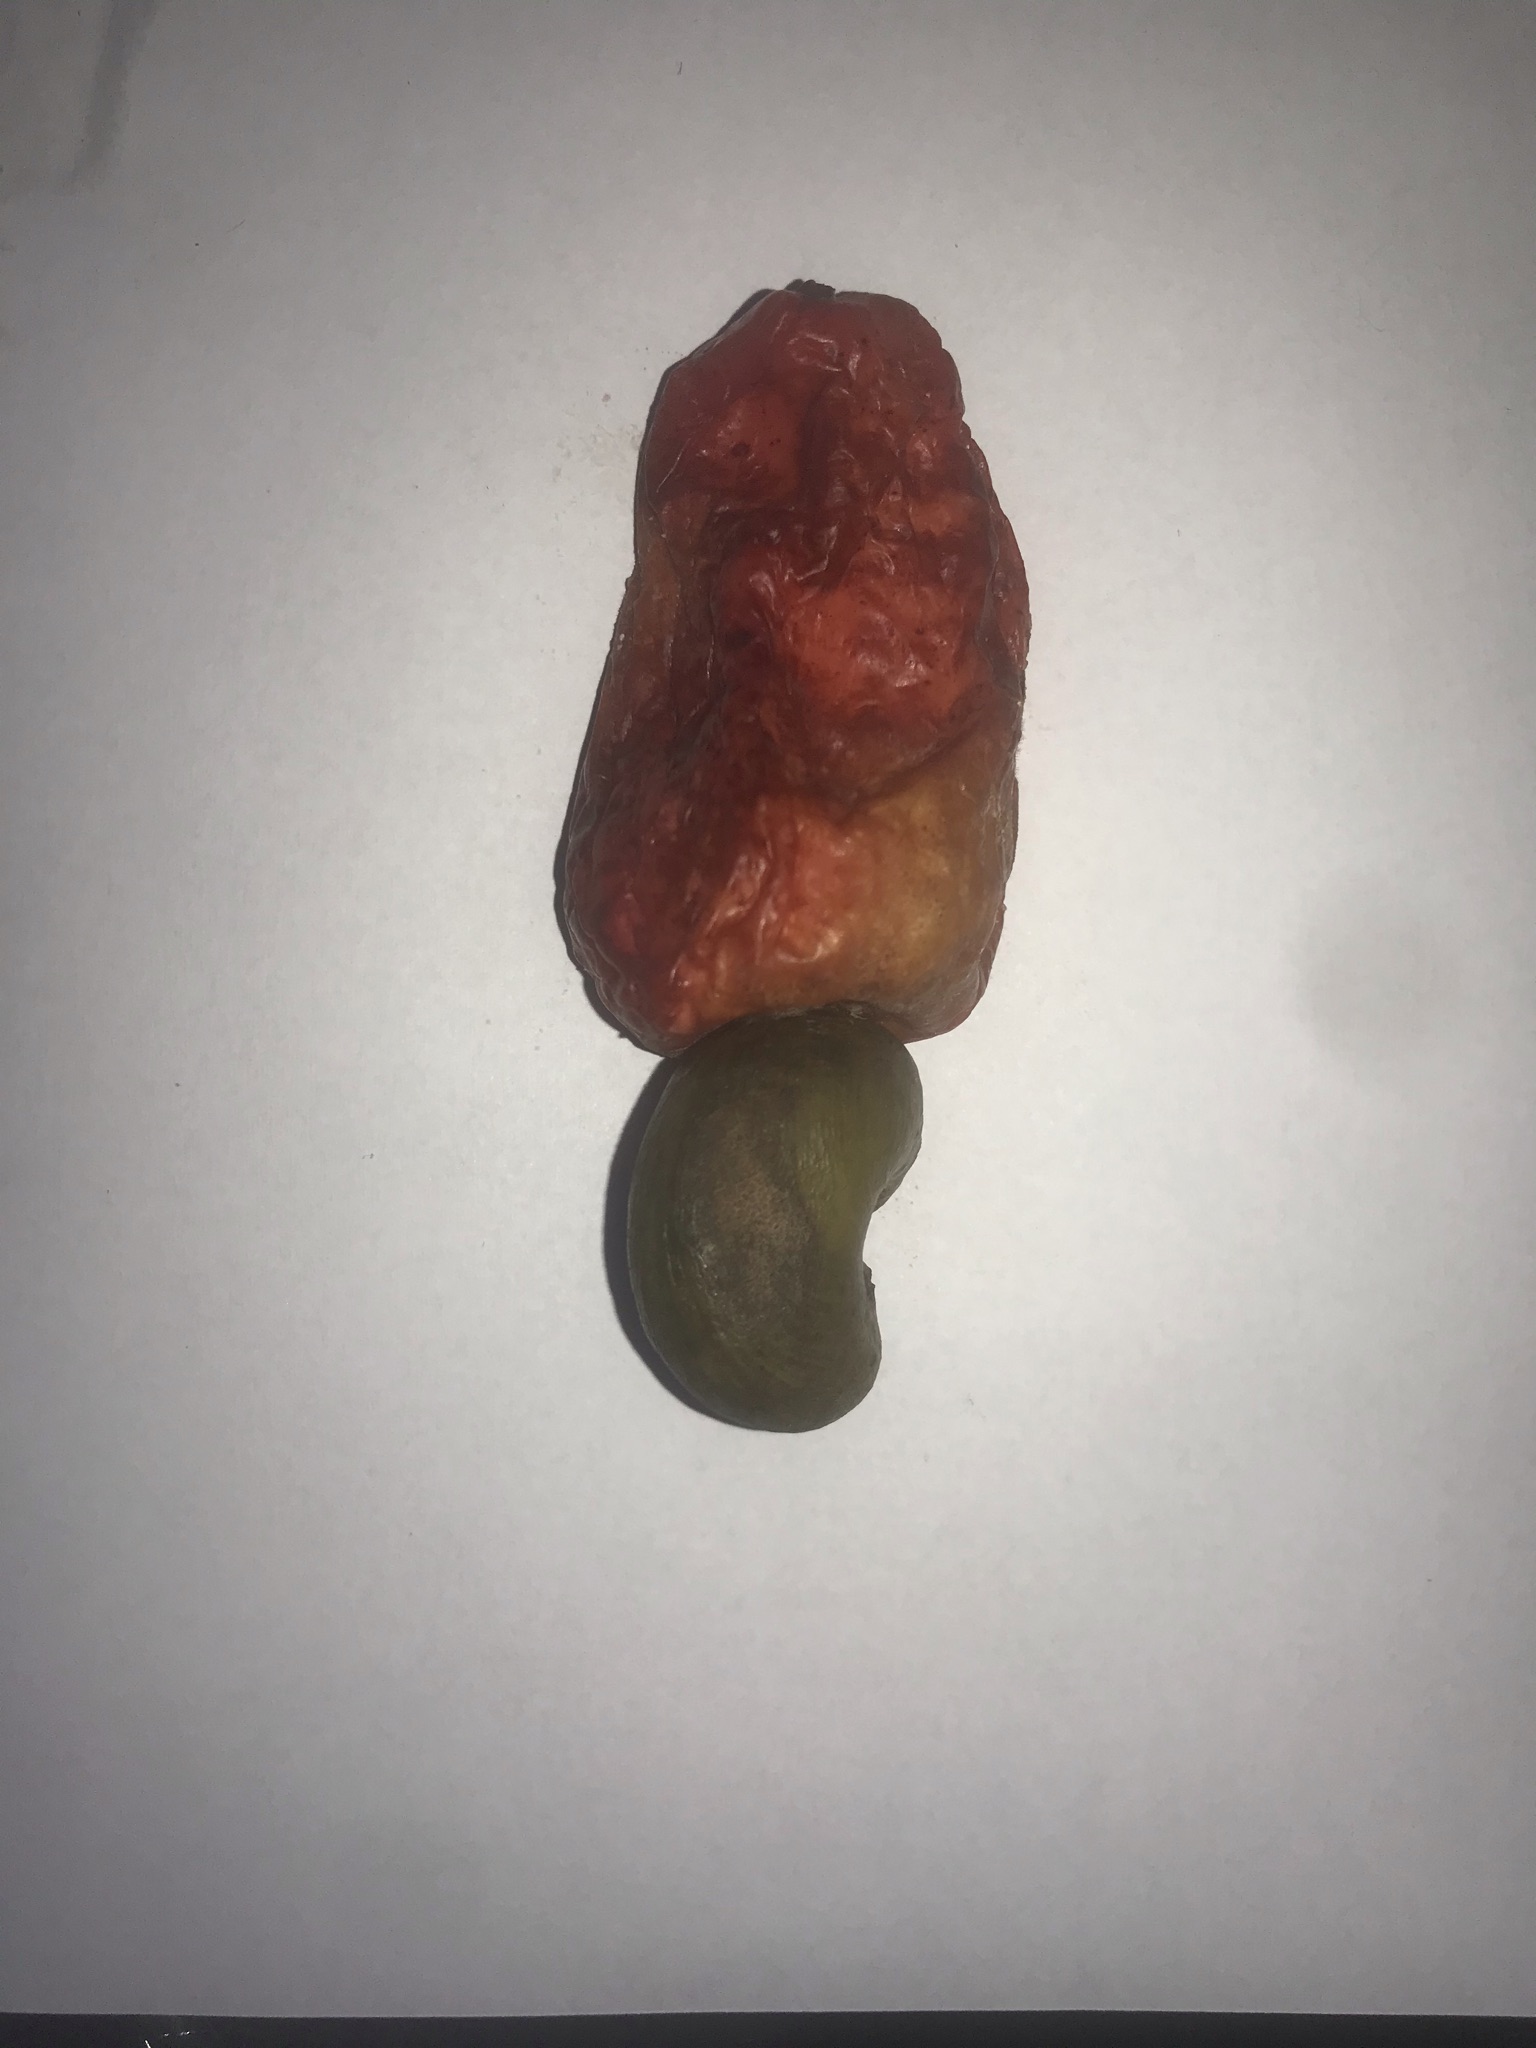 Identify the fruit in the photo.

caju vermelho
